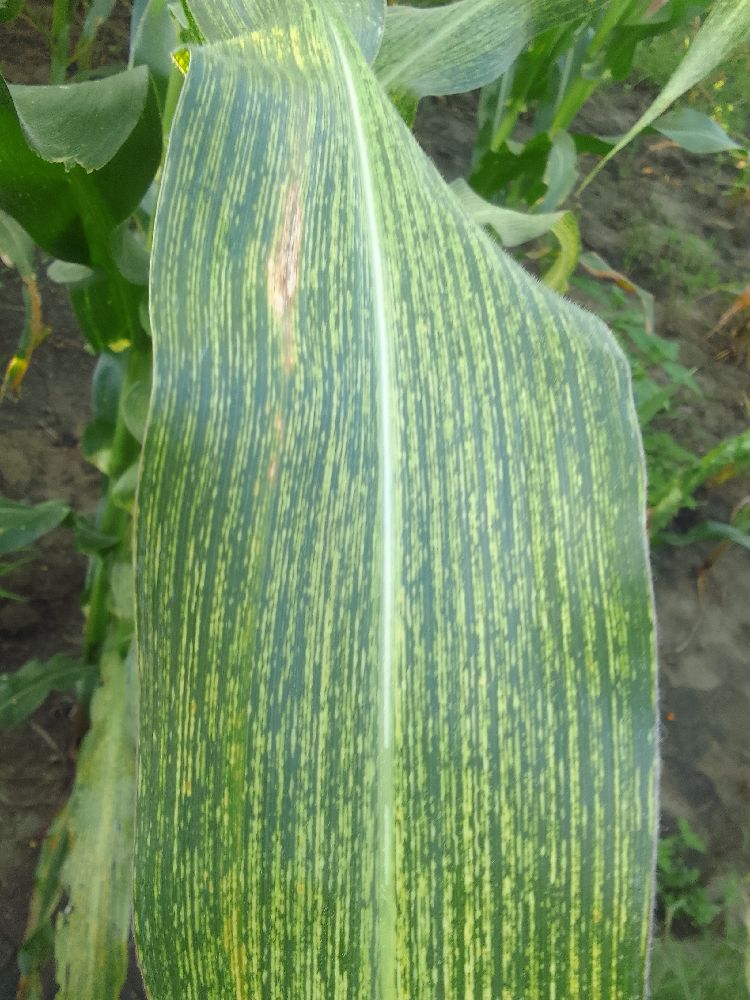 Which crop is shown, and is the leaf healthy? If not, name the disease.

maize, maize streak virus
